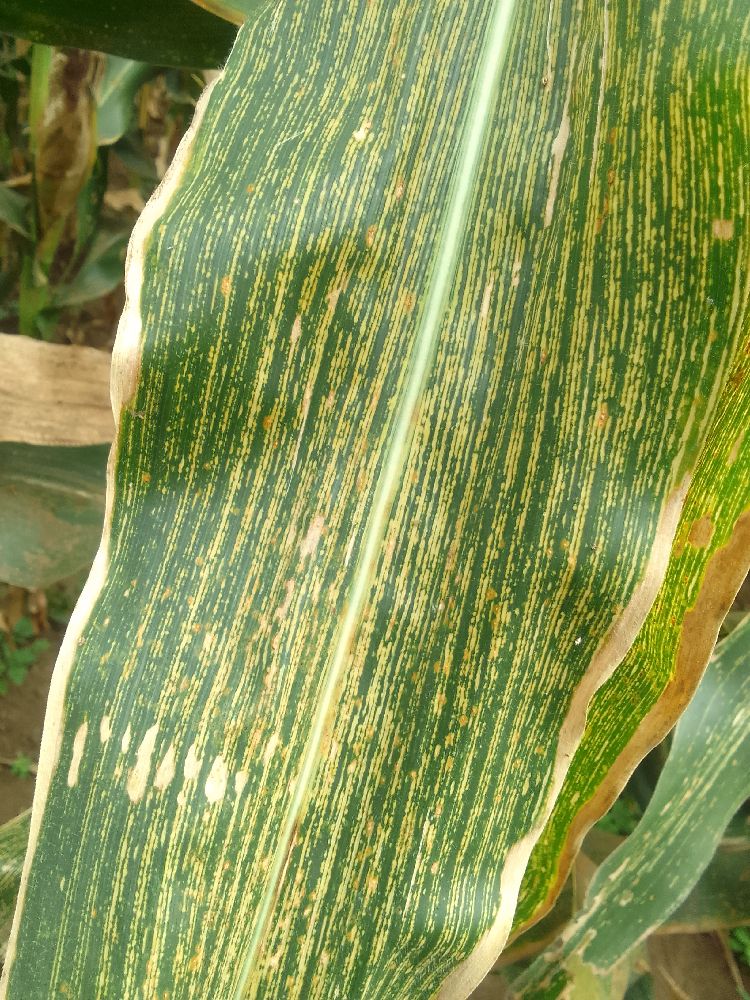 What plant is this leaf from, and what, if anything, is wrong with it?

maize, maize streak virus
